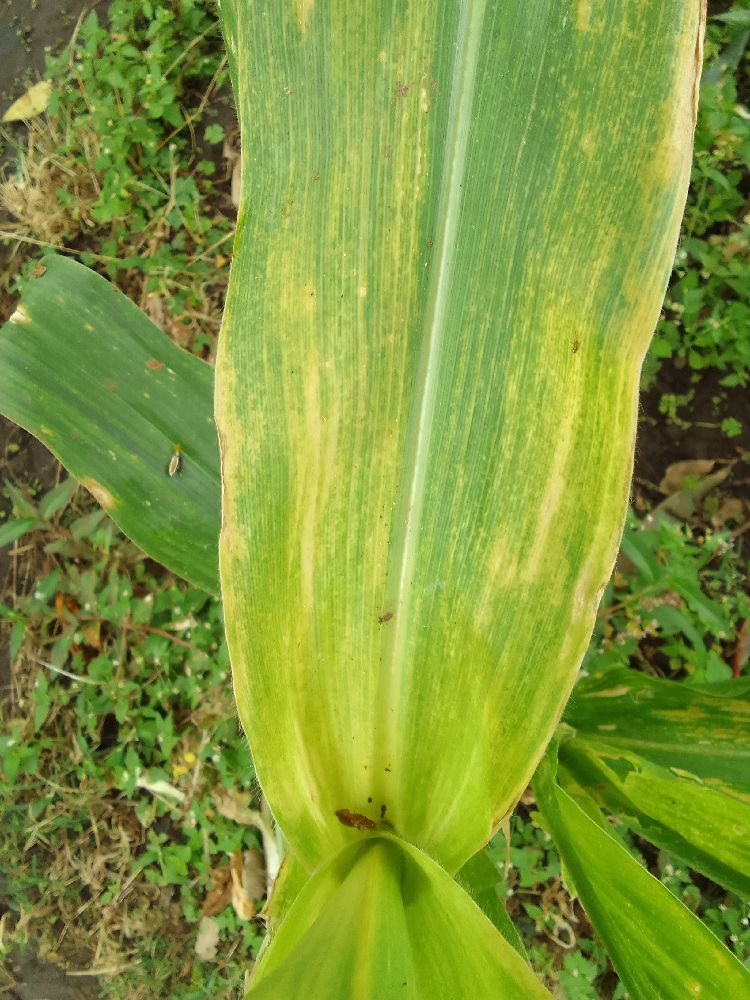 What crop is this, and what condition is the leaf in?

maize, maize lethal necrosis
